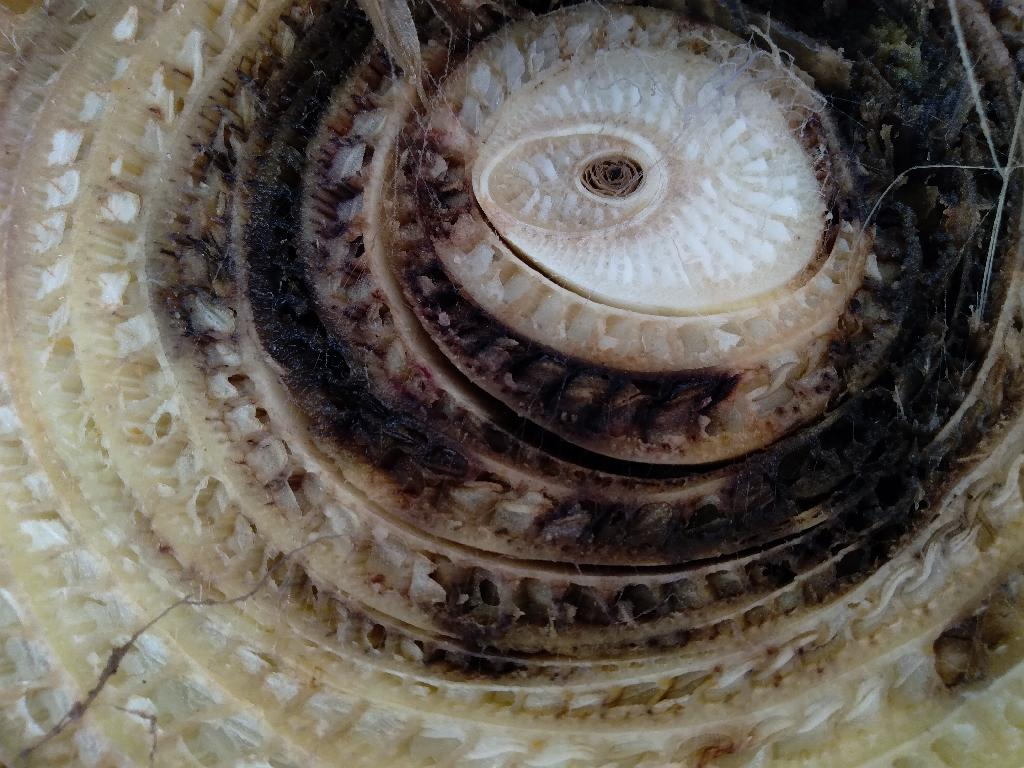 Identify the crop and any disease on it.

banana, fusarium wilt race 1
